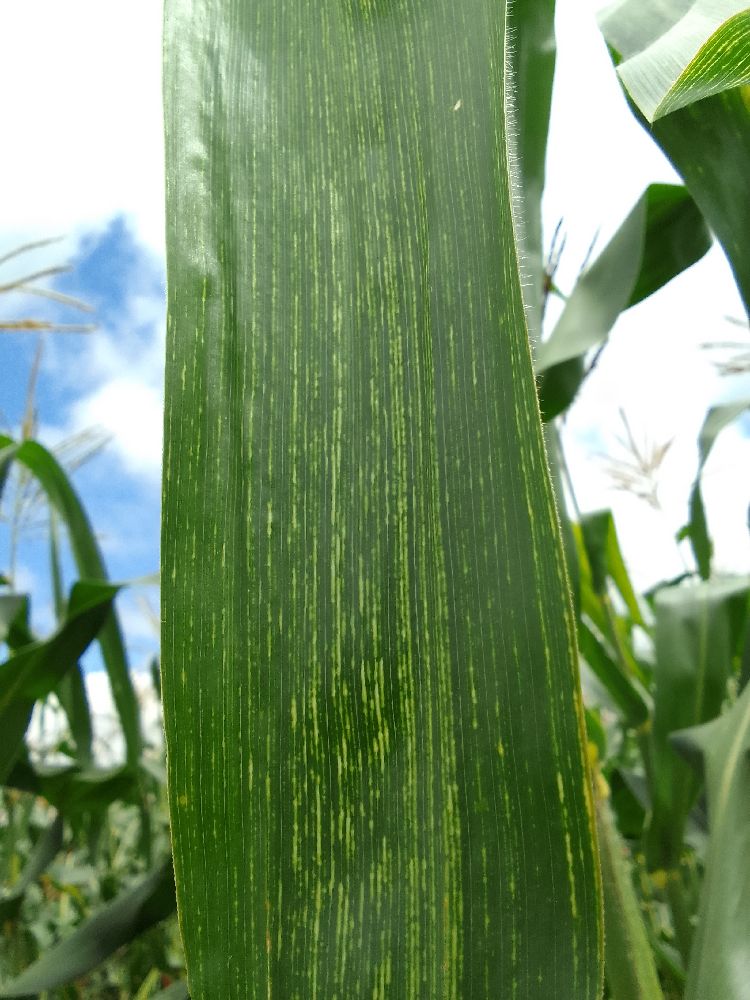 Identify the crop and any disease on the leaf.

maize, maize streak virus
